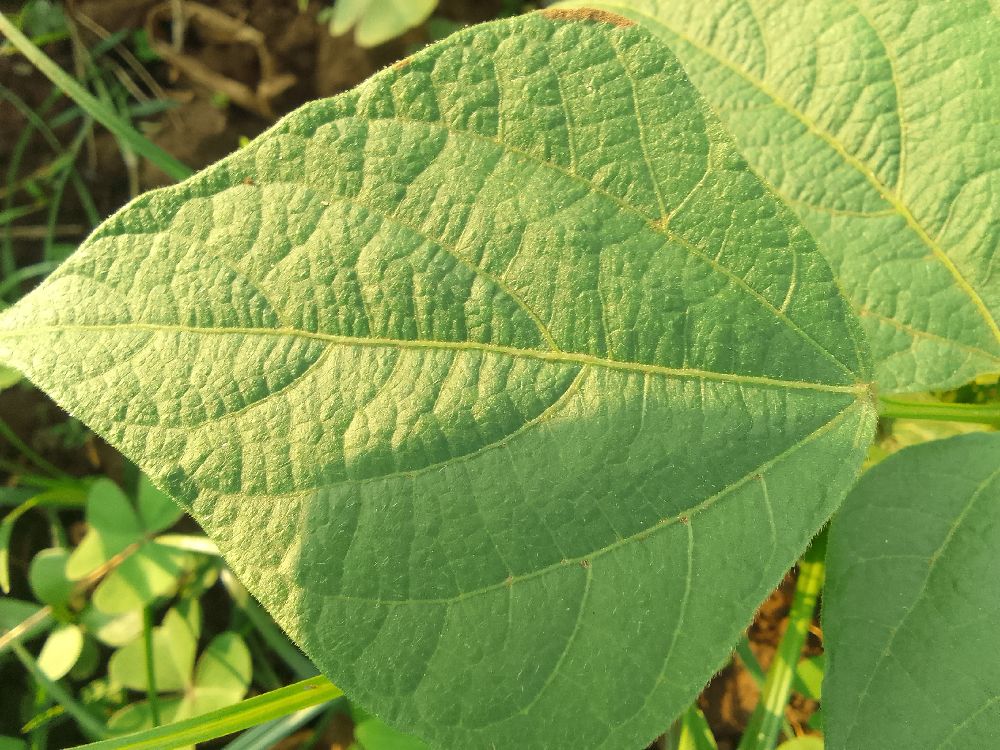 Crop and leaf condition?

common bean, healthy
